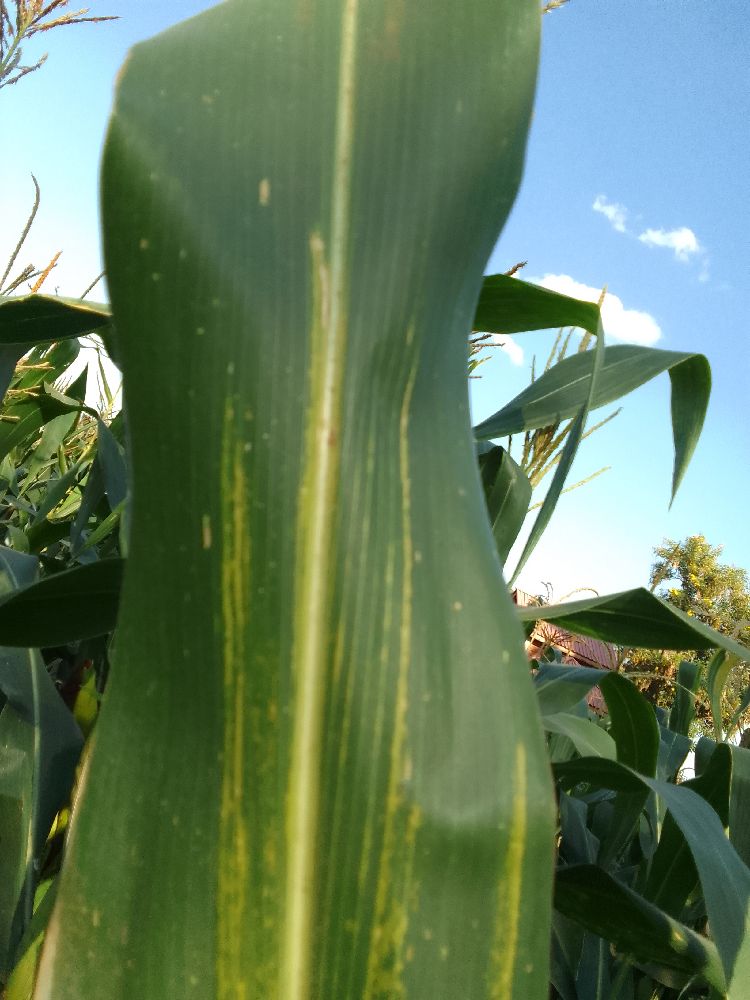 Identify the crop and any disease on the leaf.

maize, maize lethal necrosis
